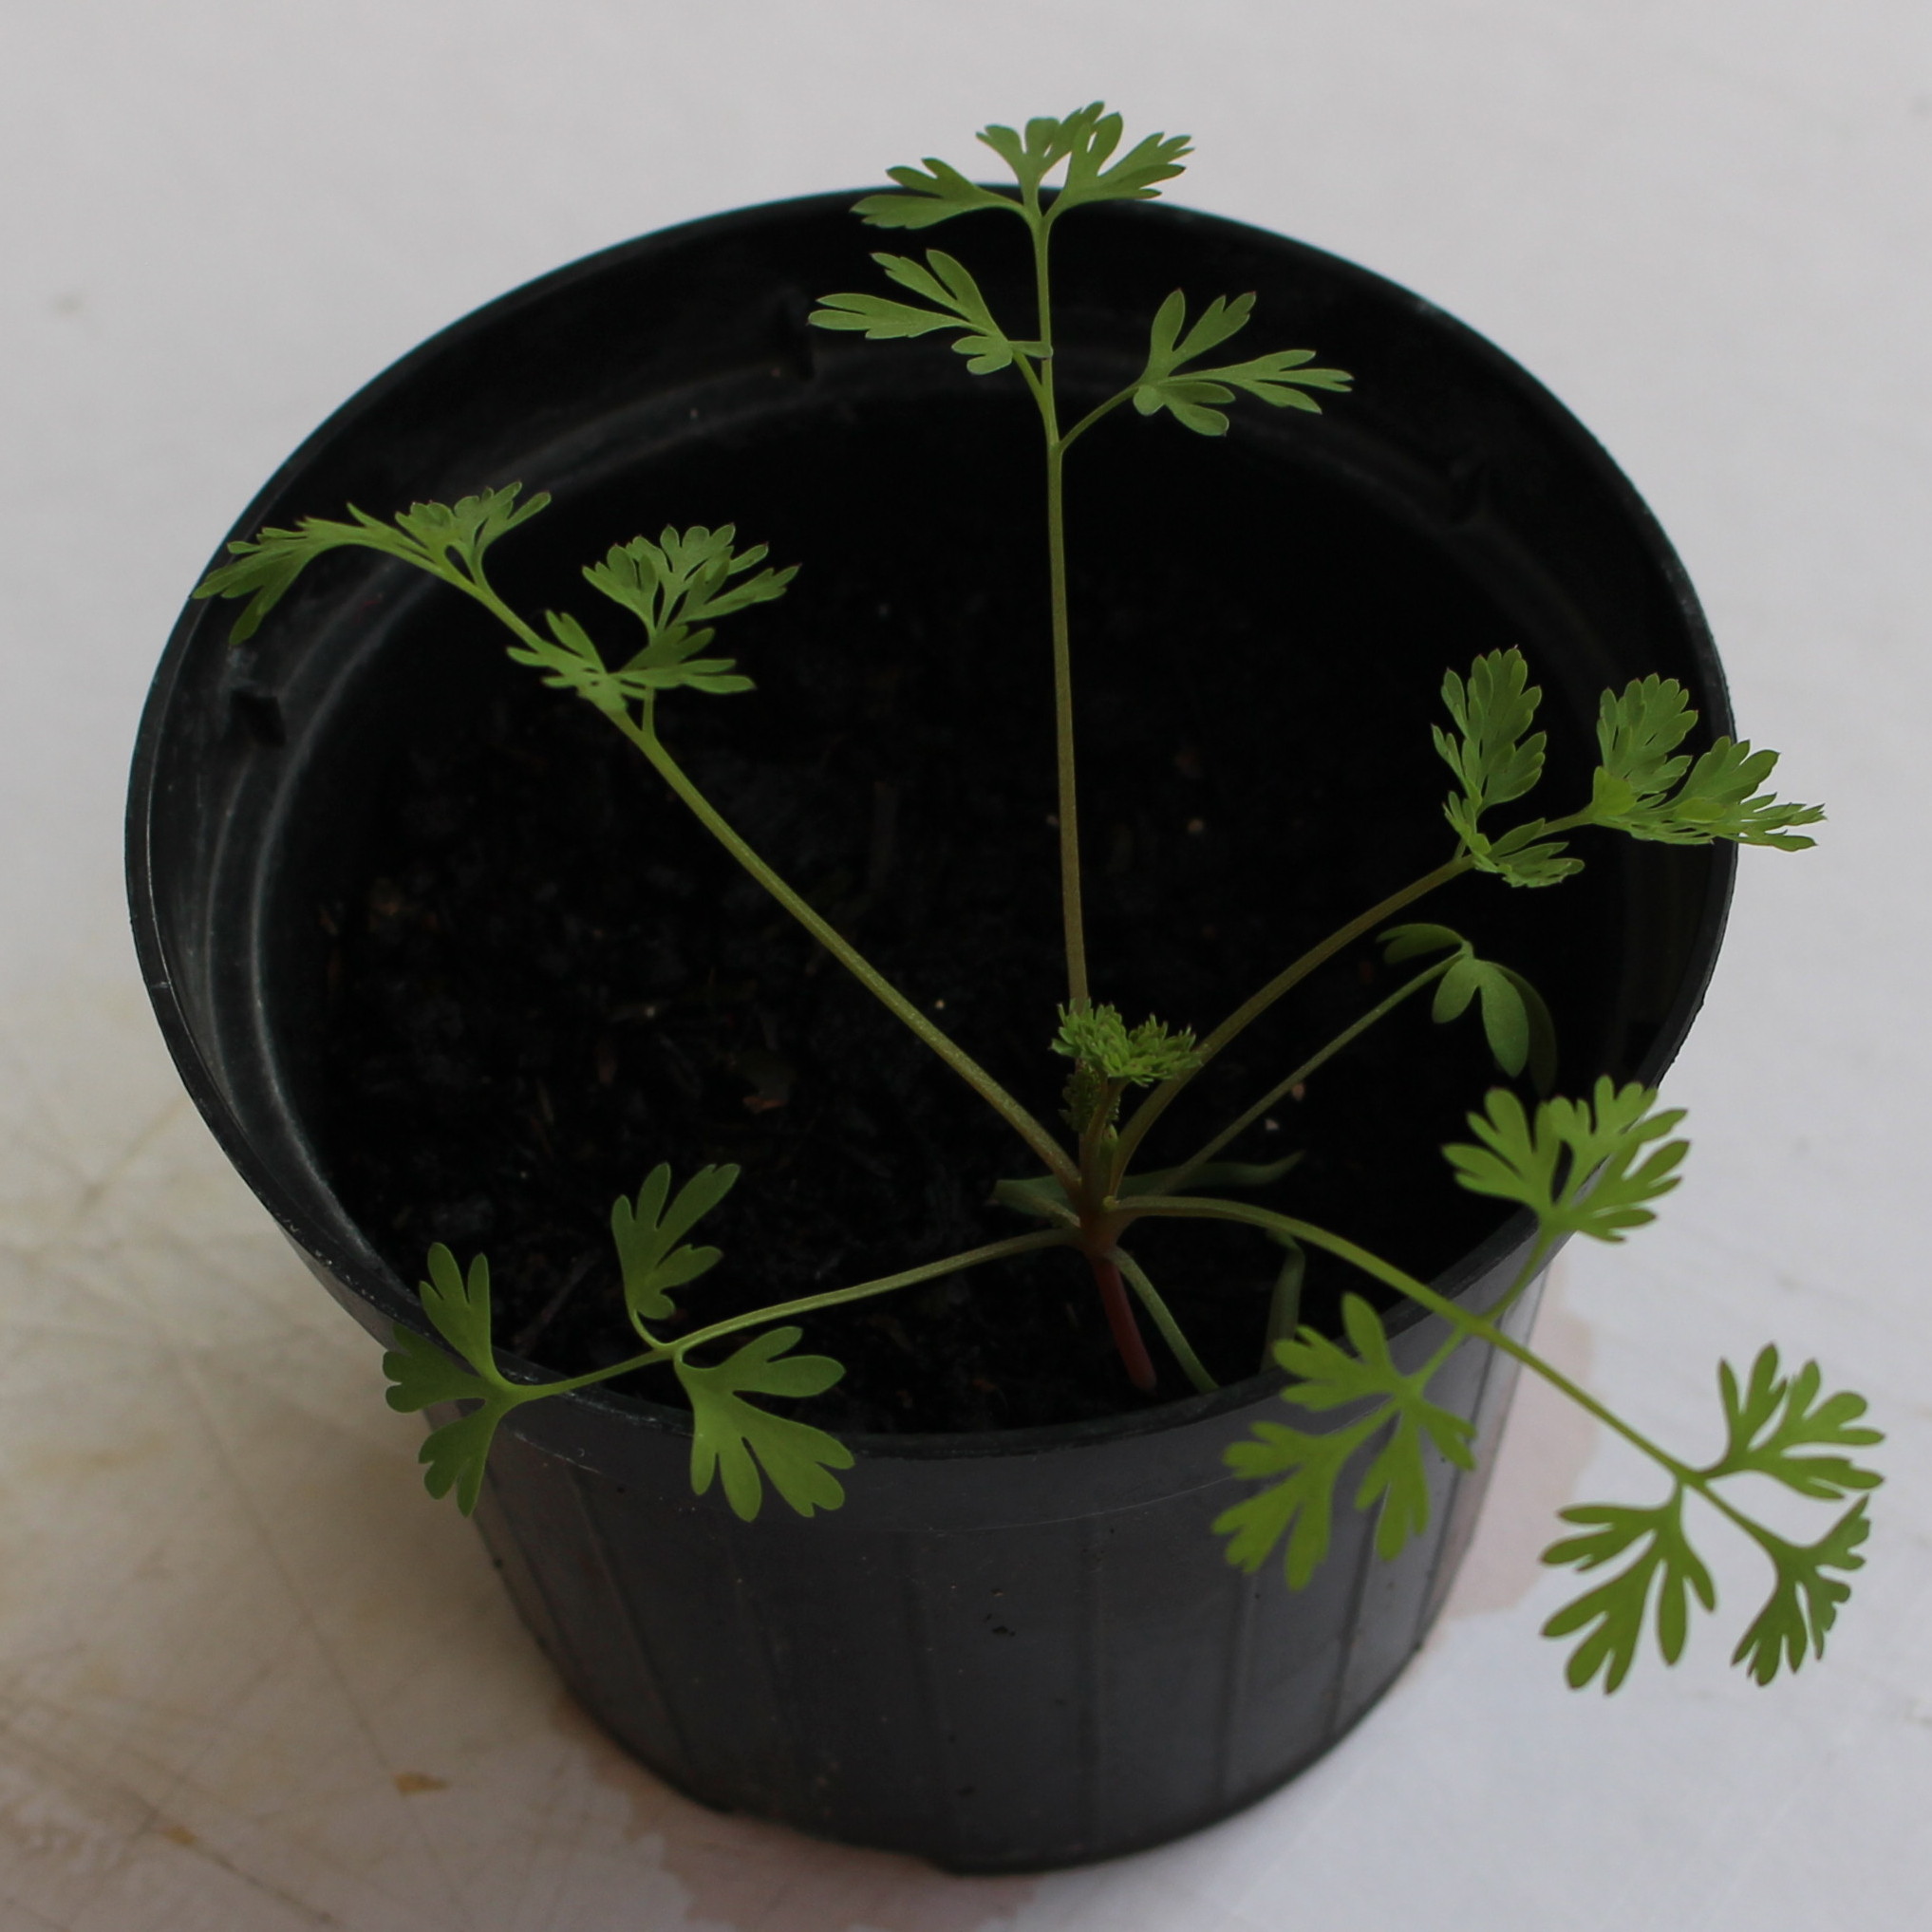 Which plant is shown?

Fumaria officinalis
